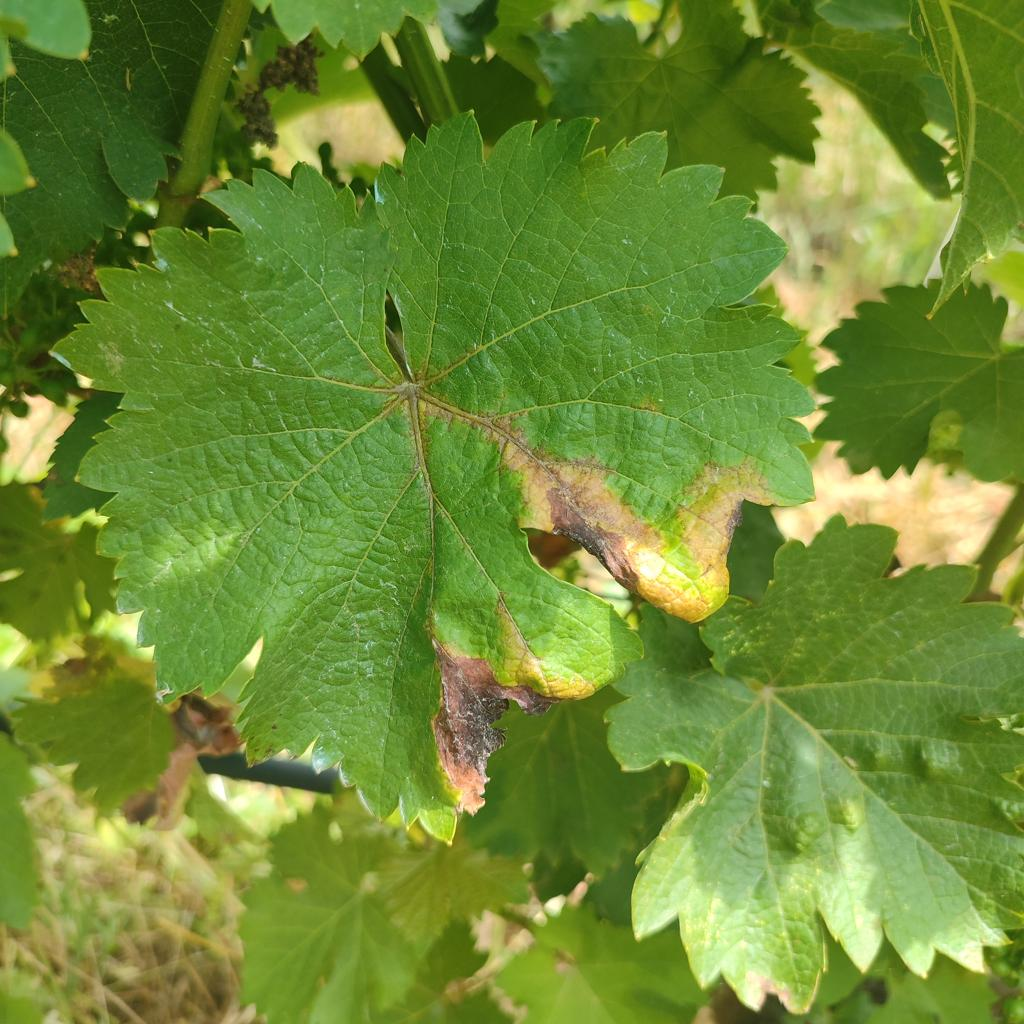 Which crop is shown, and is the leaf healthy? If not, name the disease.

grapevine, downy mildew
